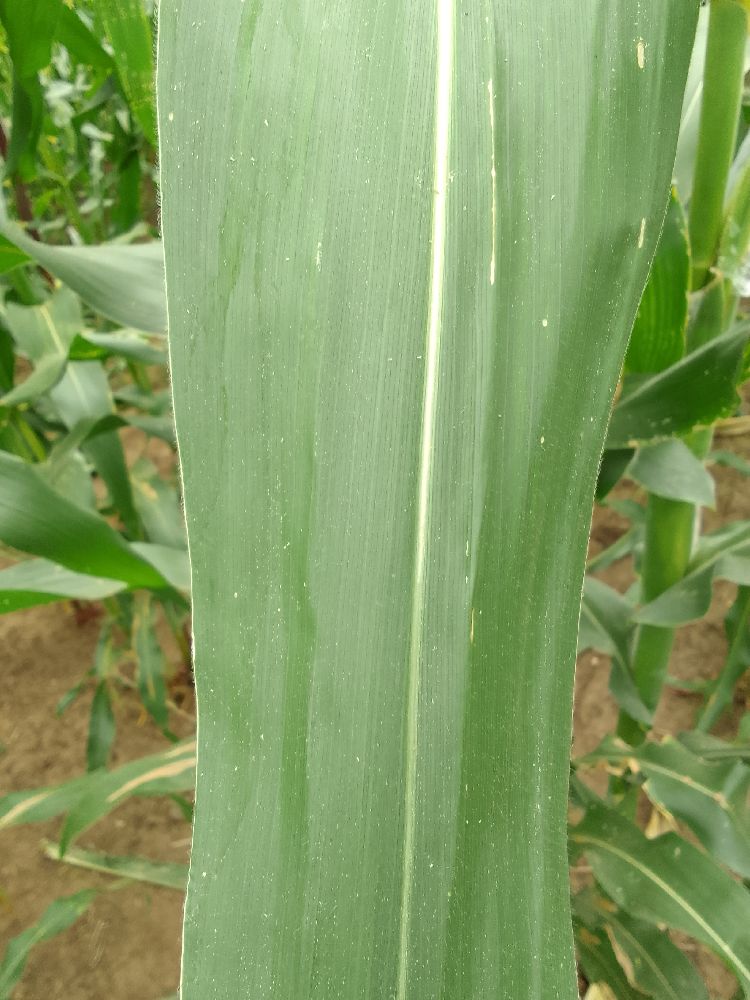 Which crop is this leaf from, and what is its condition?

maize, healthy
